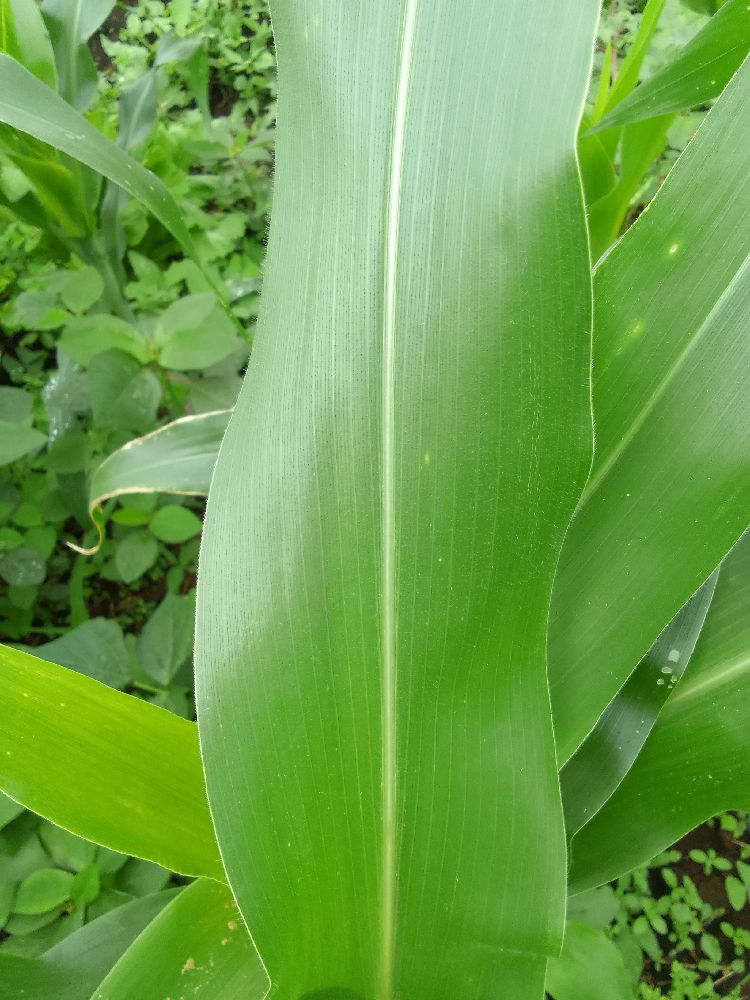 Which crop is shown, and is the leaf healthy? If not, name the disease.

maize, healthy
